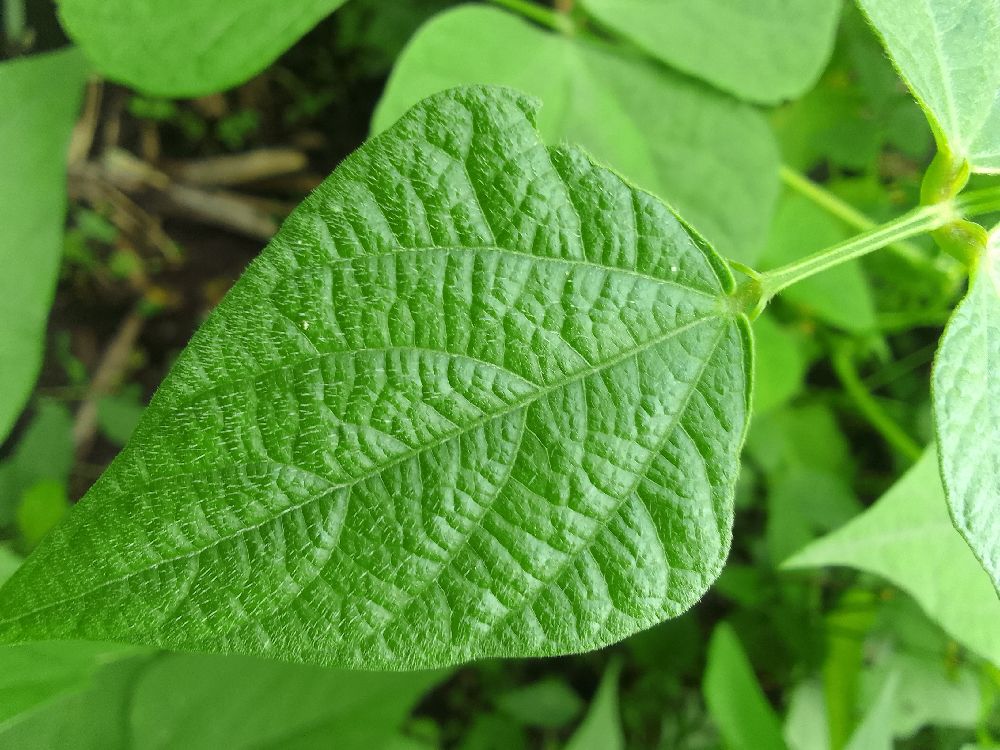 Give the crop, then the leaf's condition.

common bean, healthy
